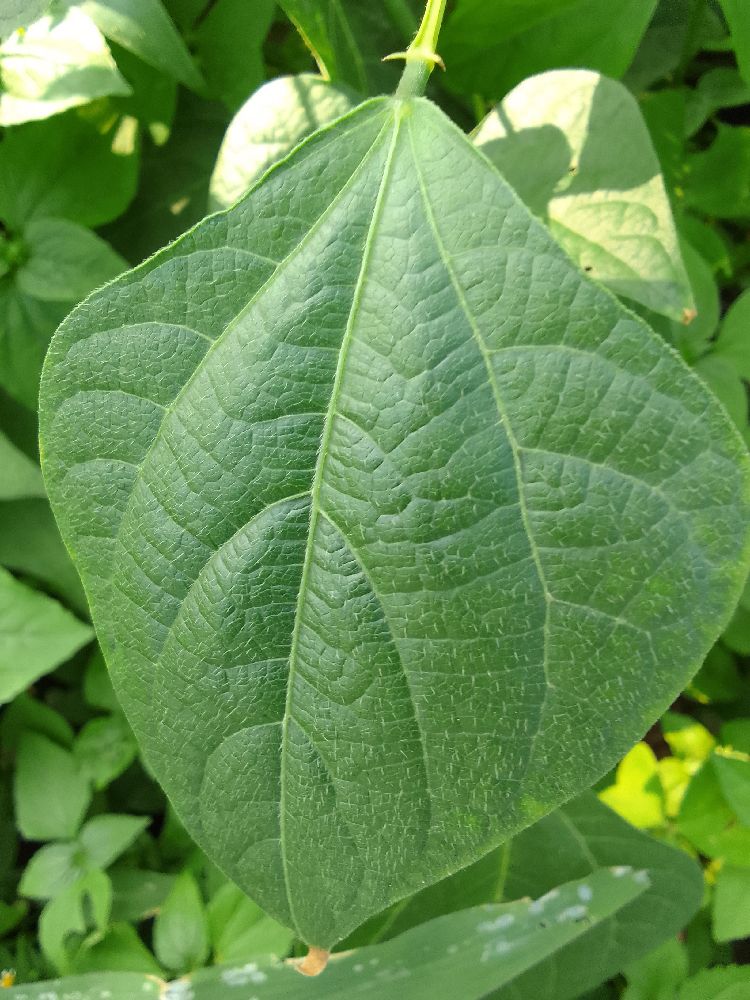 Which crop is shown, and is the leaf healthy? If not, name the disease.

common bean, healthy
